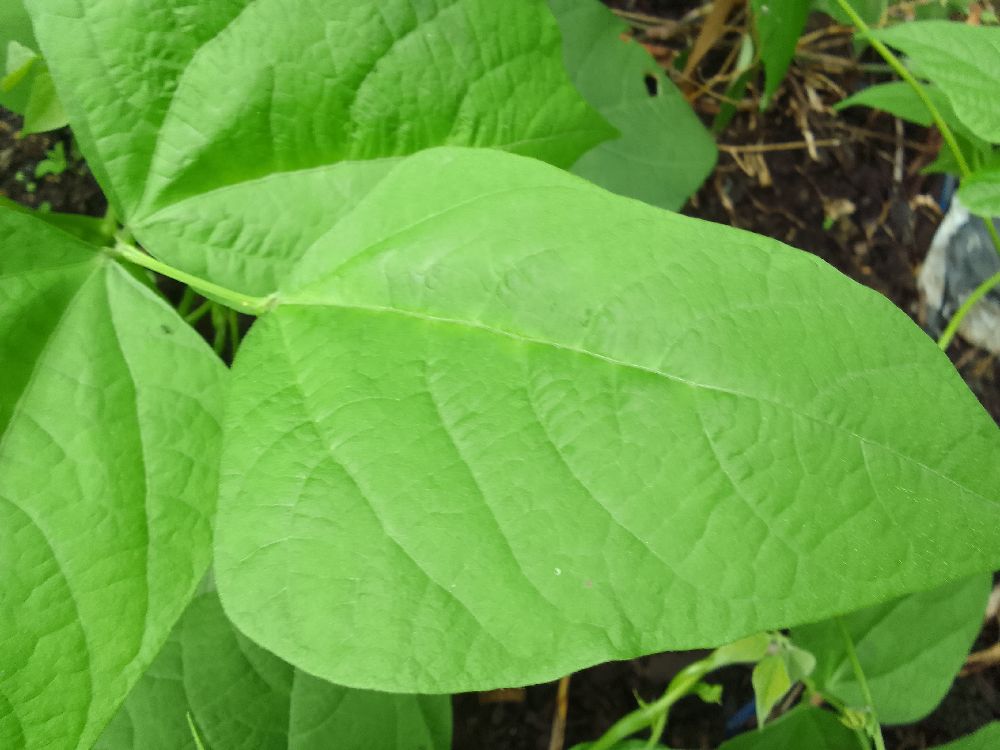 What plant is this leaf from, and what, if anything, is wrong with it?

common bean, healthy
